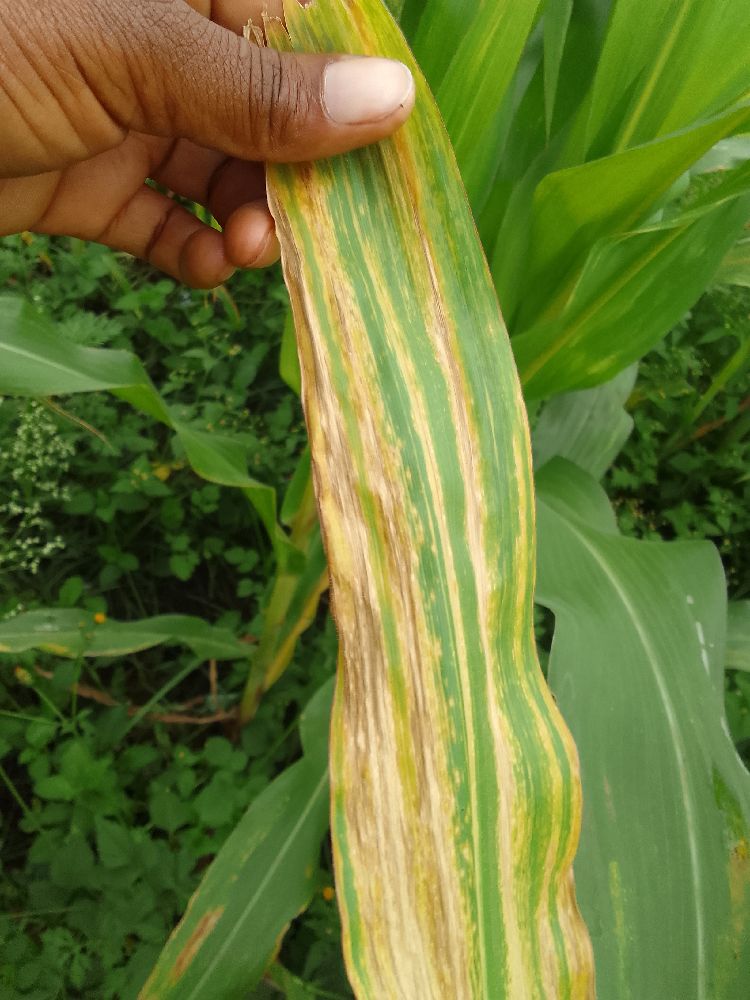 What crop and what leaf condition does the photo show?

maize, maize lethal necrosis
